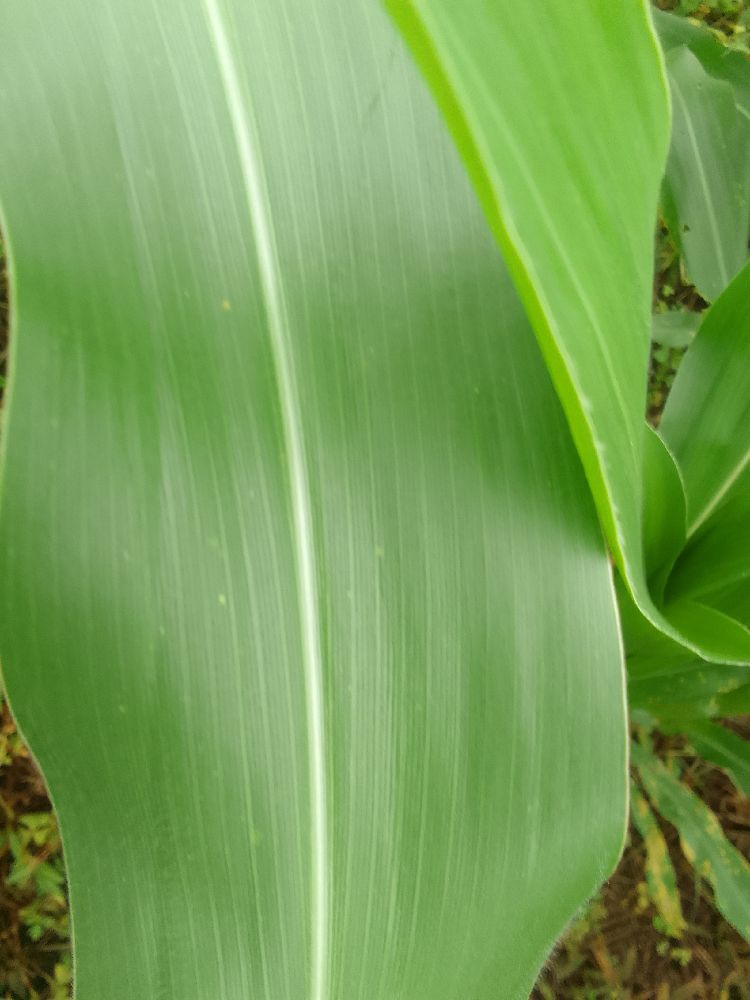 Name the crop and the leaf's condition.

maize, healthy
